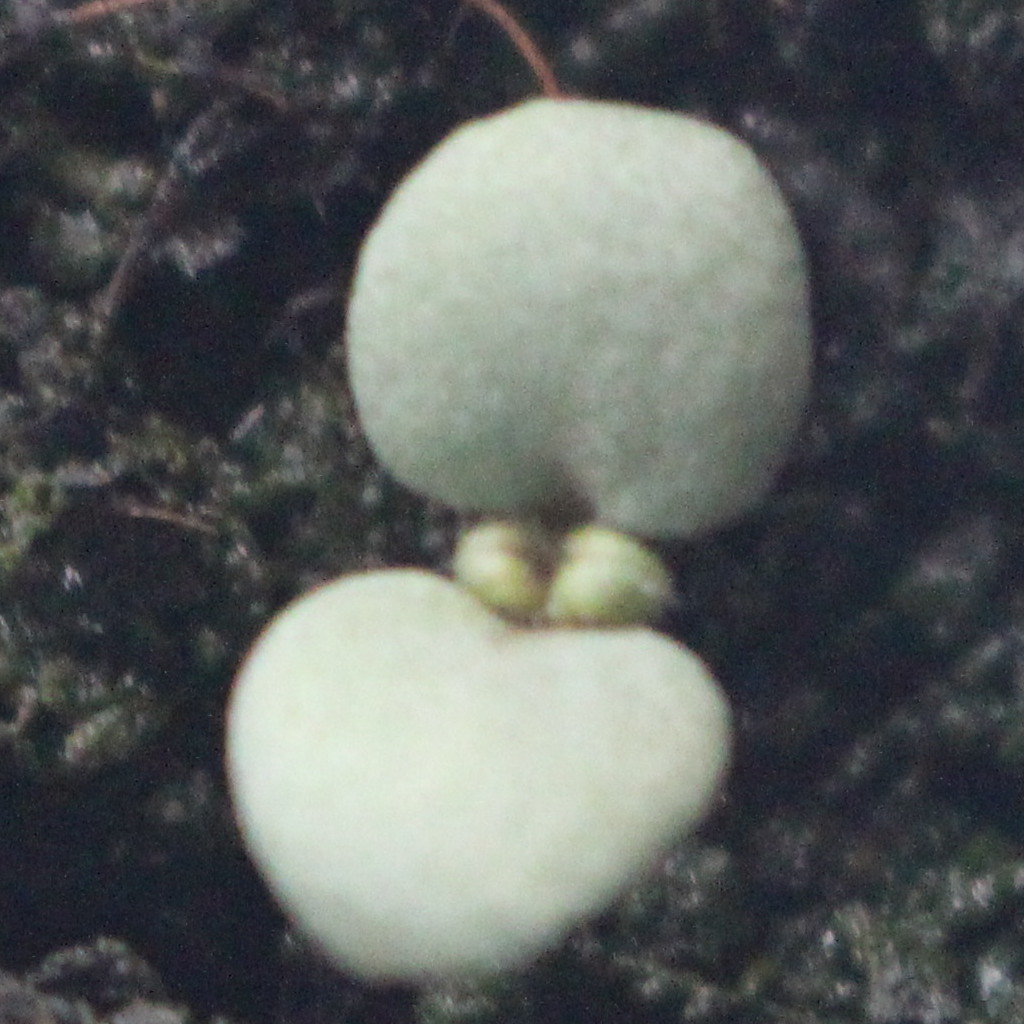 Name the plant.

Veronica persica
